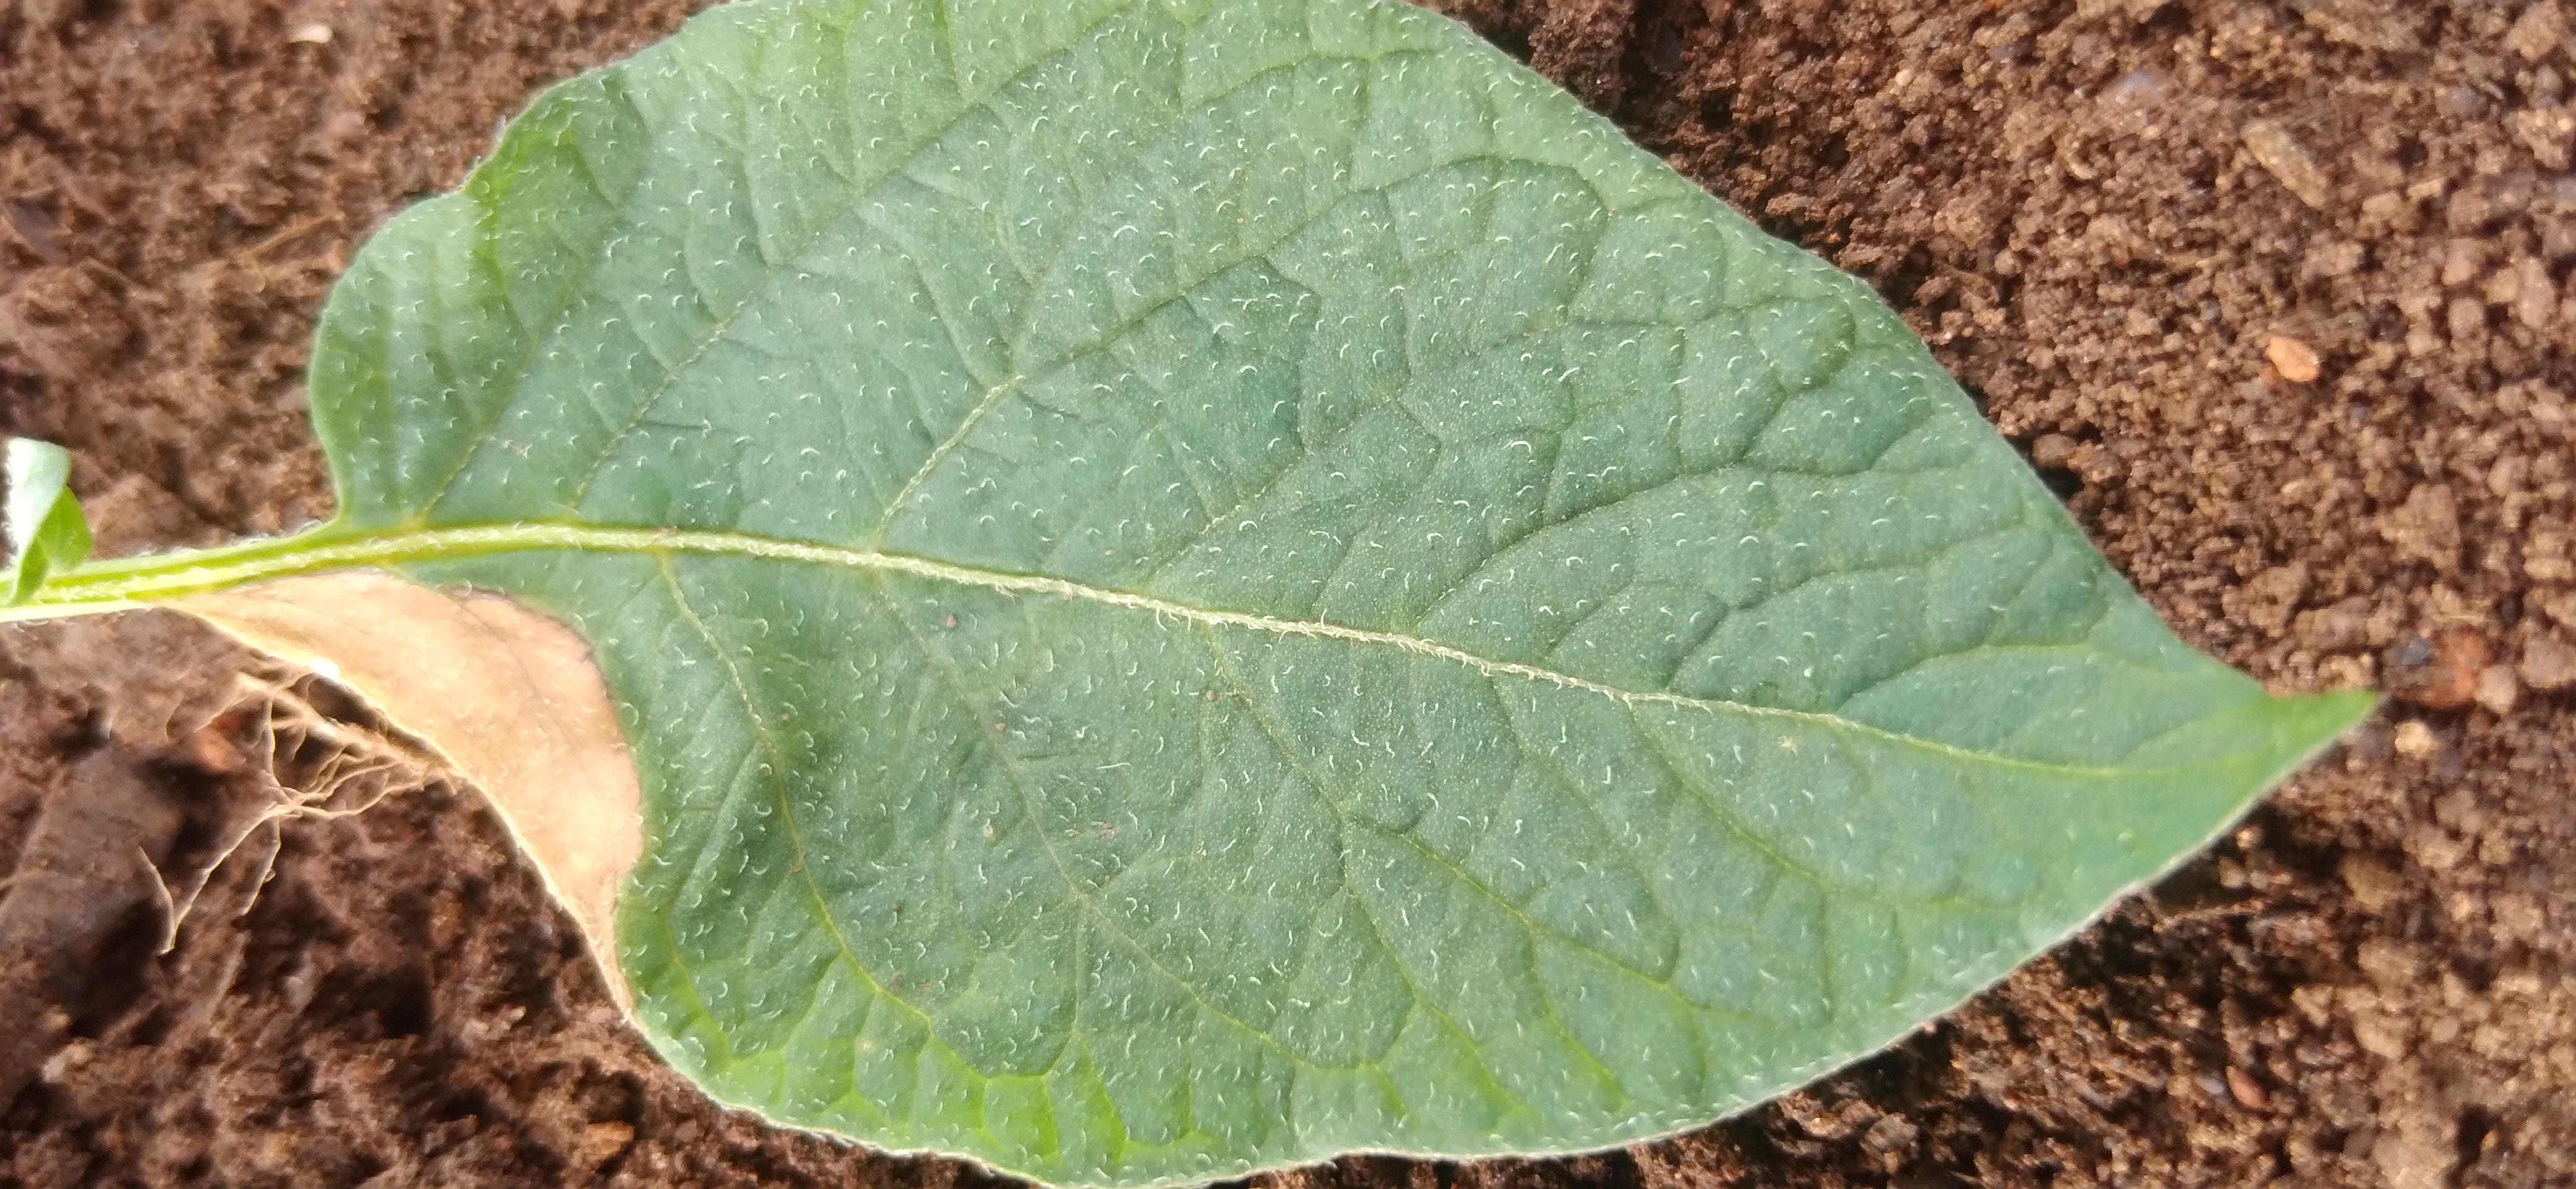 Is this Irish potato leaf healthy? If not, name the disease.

early blight
